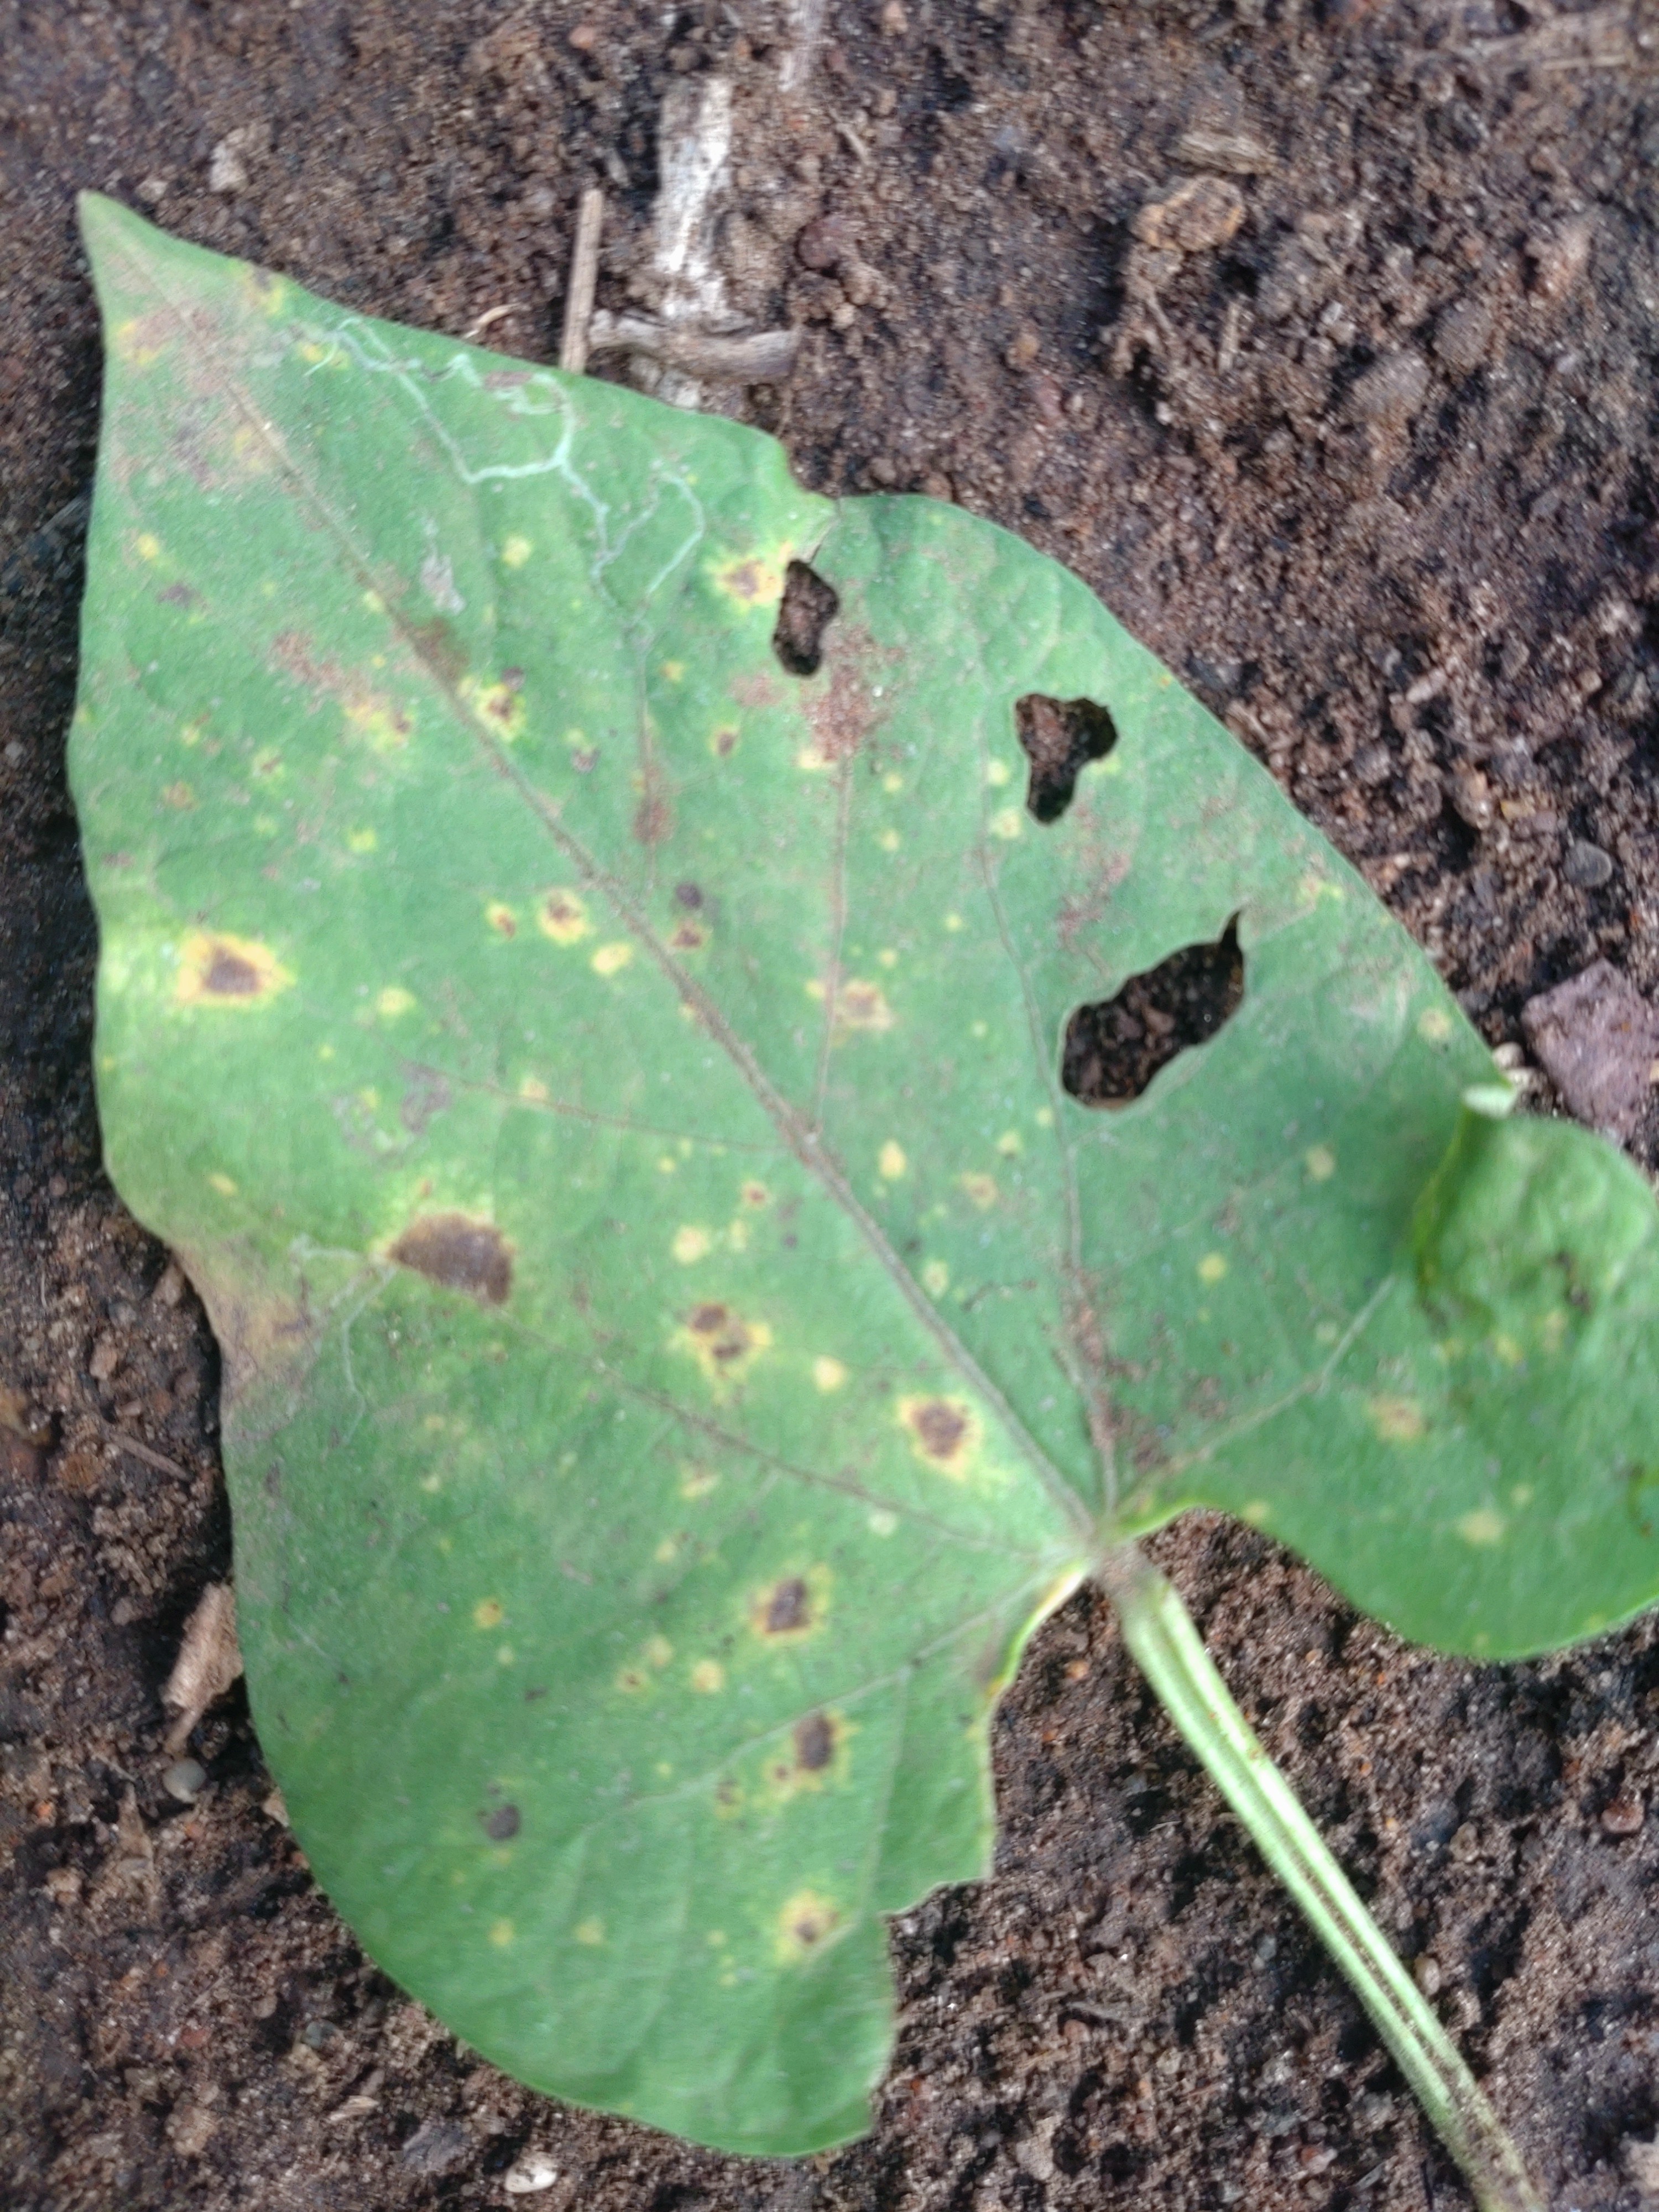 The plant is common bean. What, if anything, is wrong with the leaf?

rust
